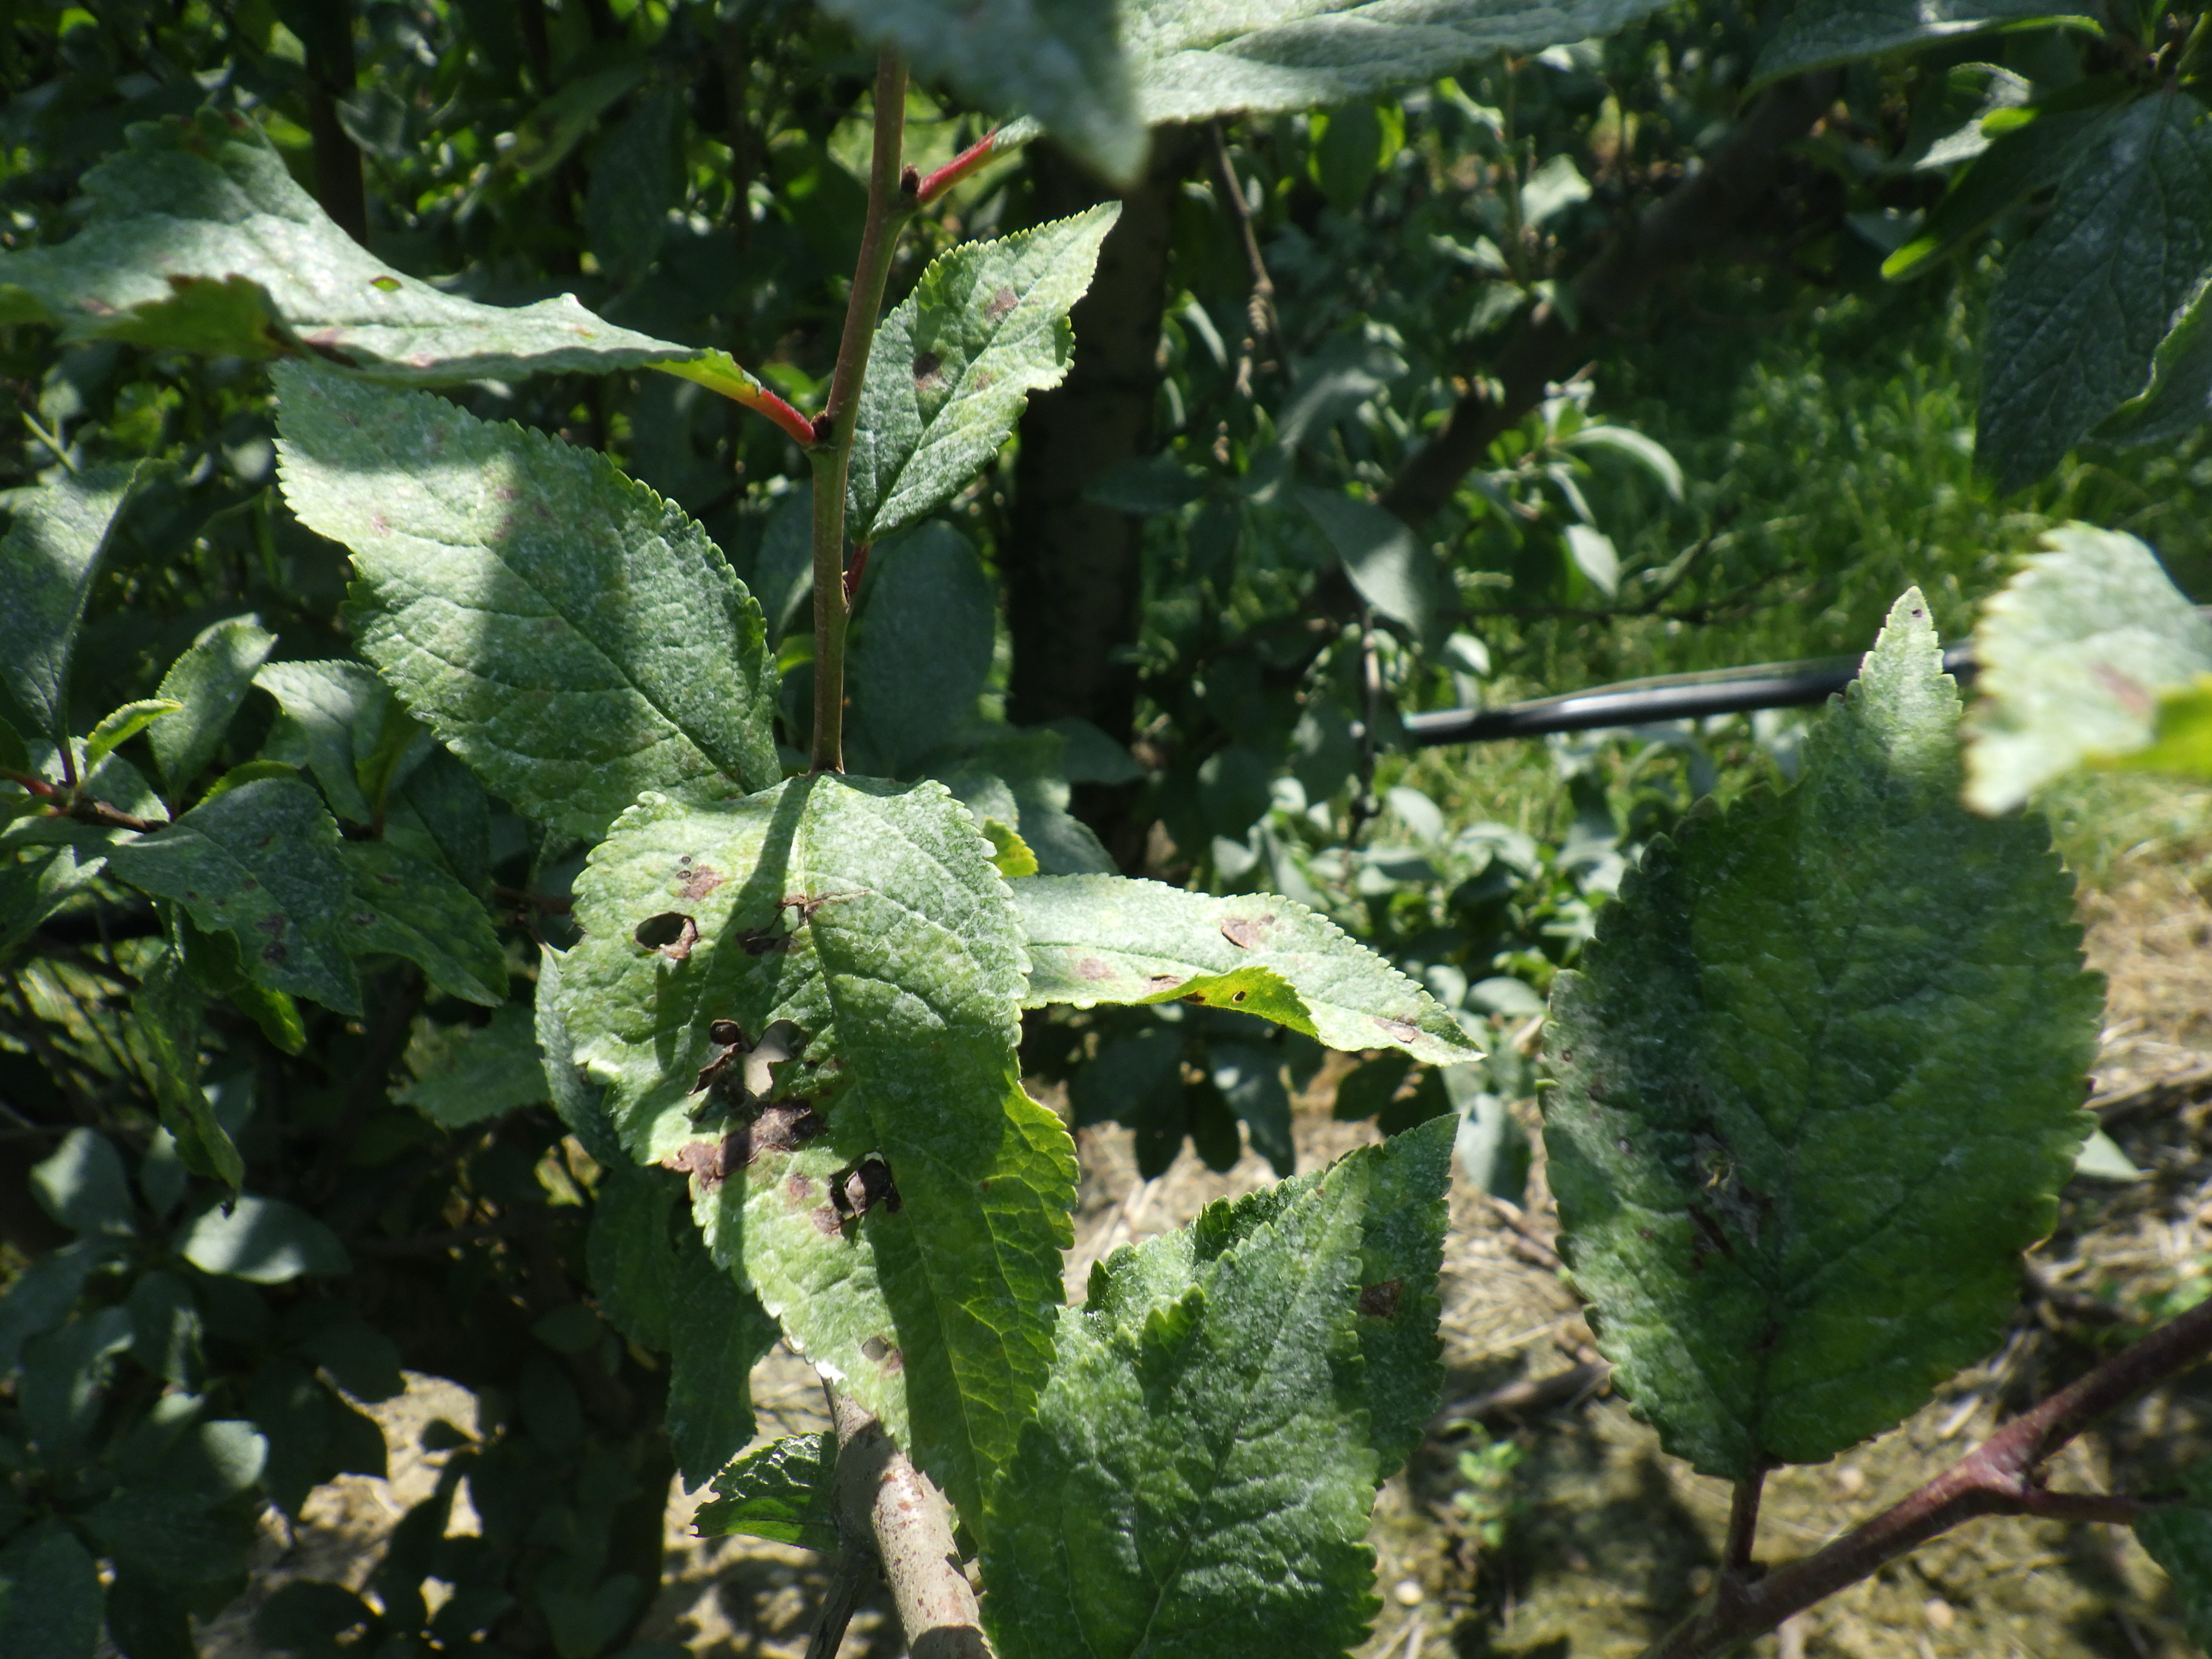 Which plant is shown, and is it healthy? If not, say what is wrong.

plum, mechanical damage, shot hole disease
